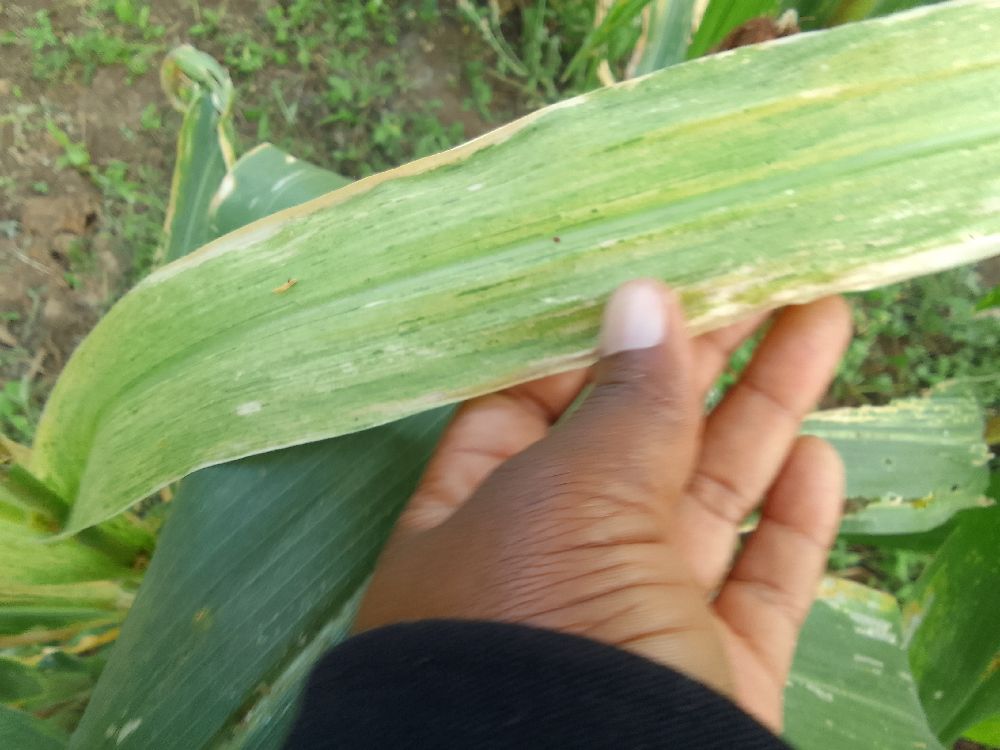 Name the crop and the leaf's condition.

maize, maize lethal necrosis
